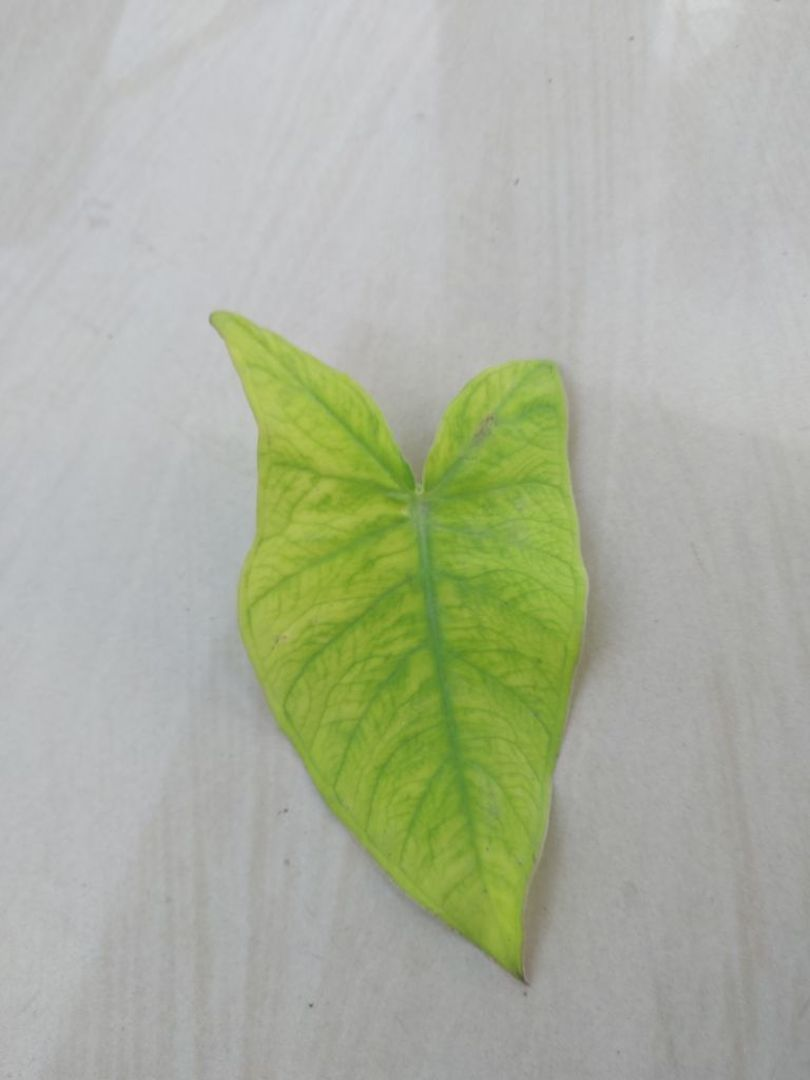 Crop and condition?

taro, mosaic
